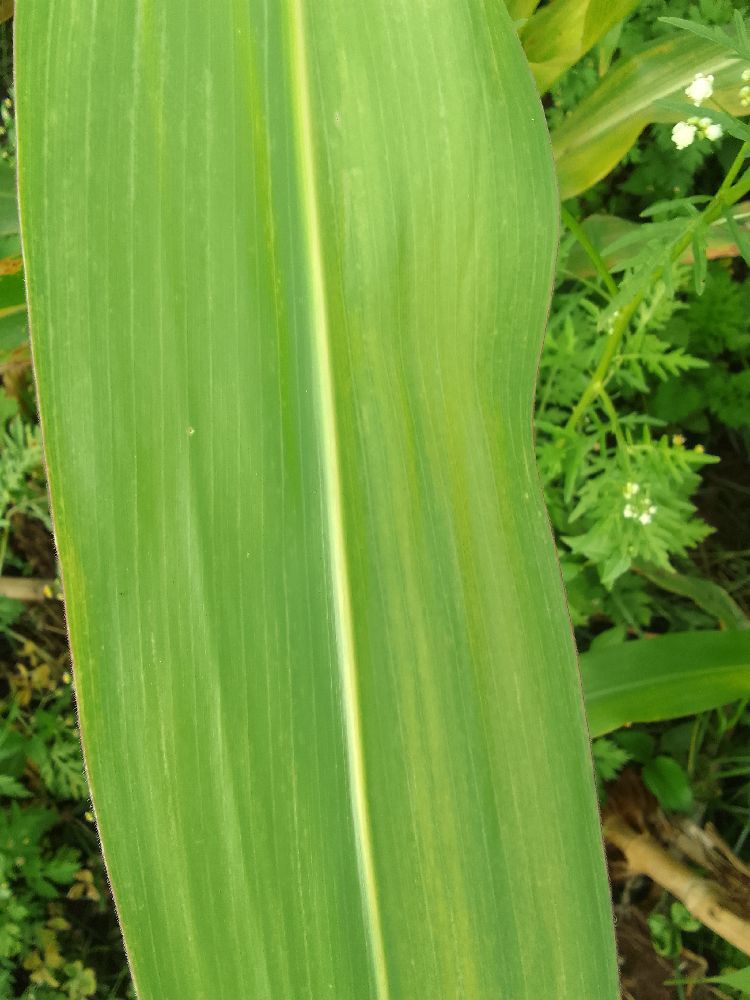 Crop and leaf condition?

maize, maize lethal necrosis
